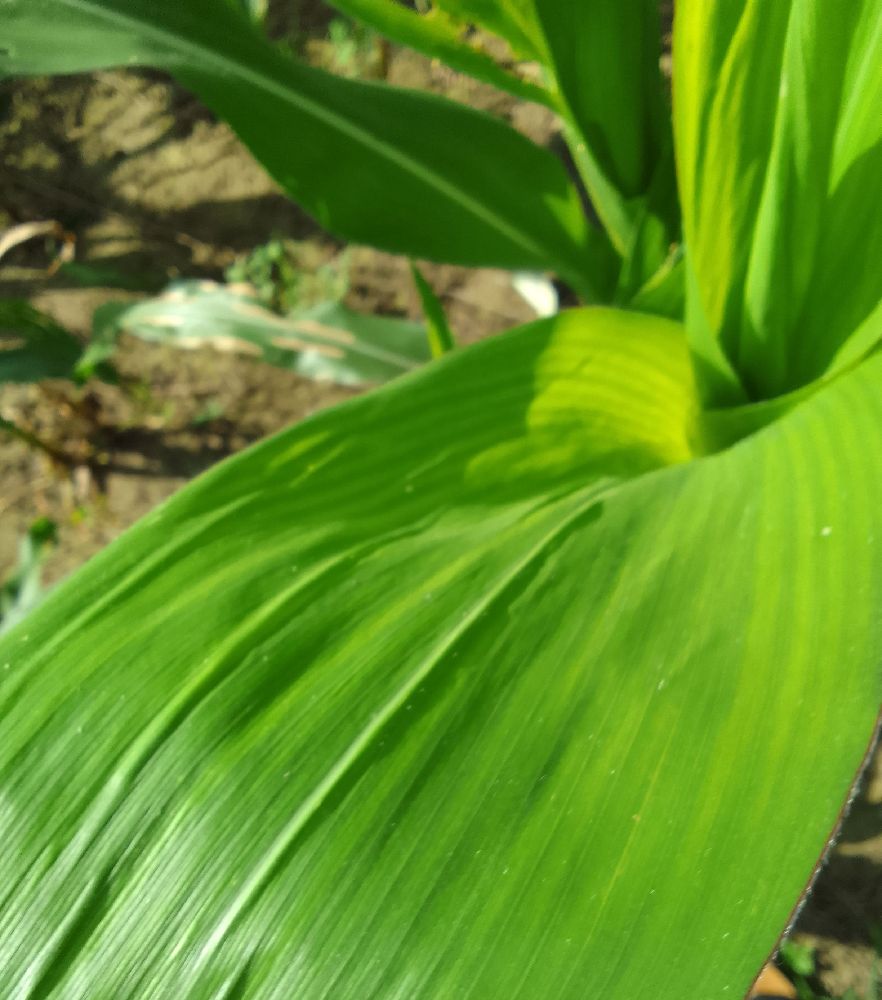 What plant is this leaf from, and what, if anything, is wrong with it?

maize, healthy
